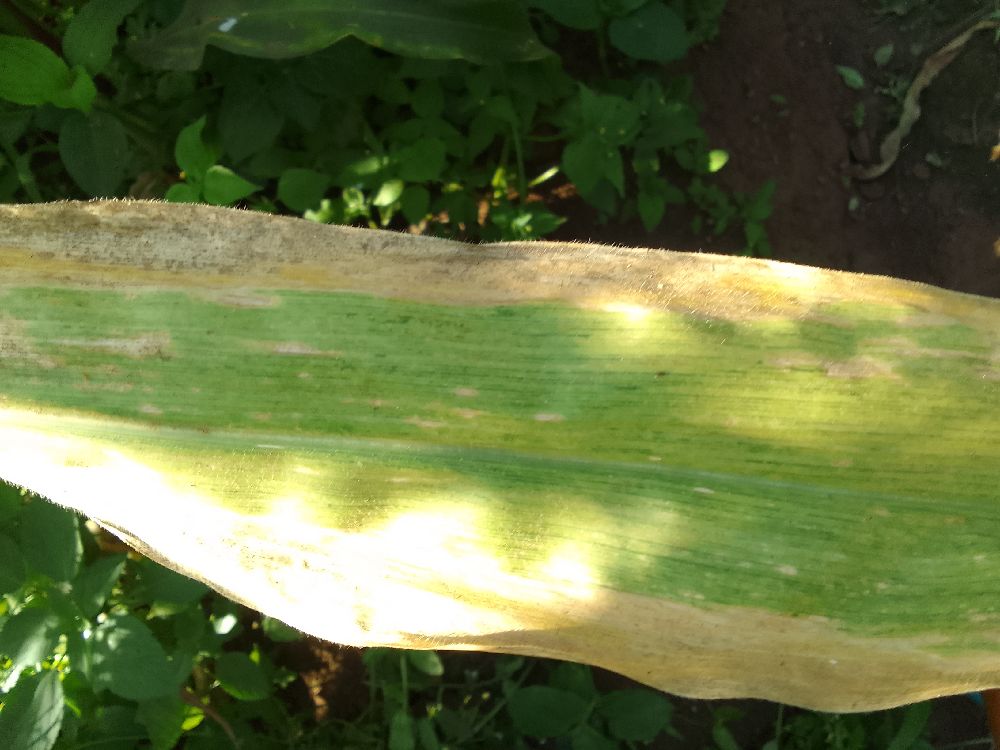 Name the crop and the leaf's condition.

maize, maize lethal necrosis
